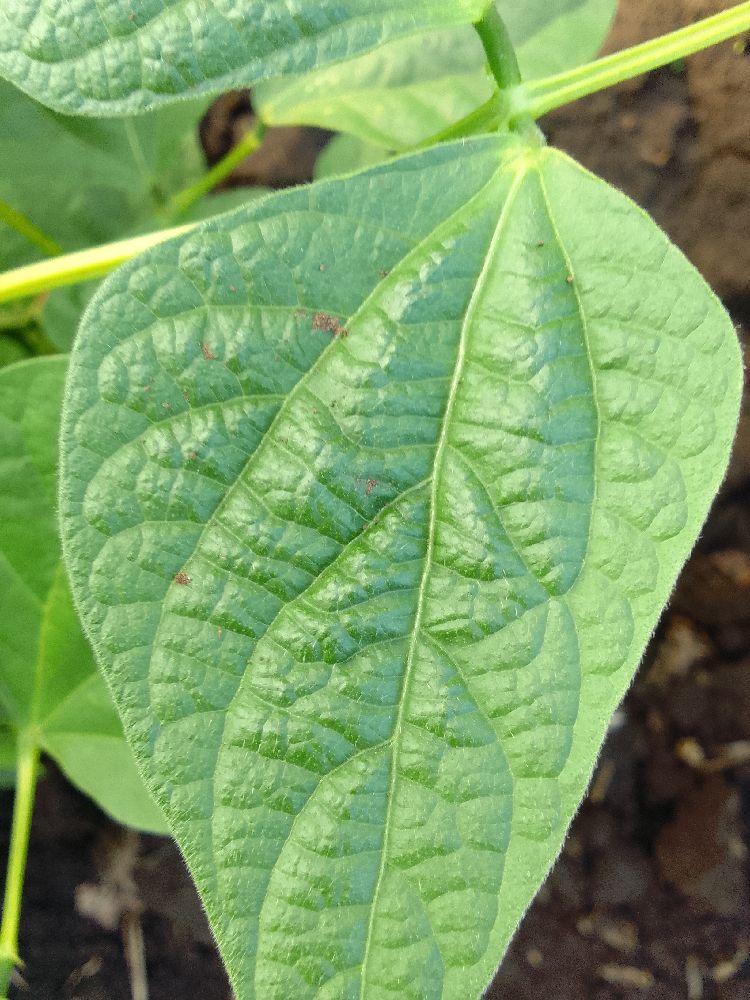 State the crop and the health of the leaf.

common bean, healthy
